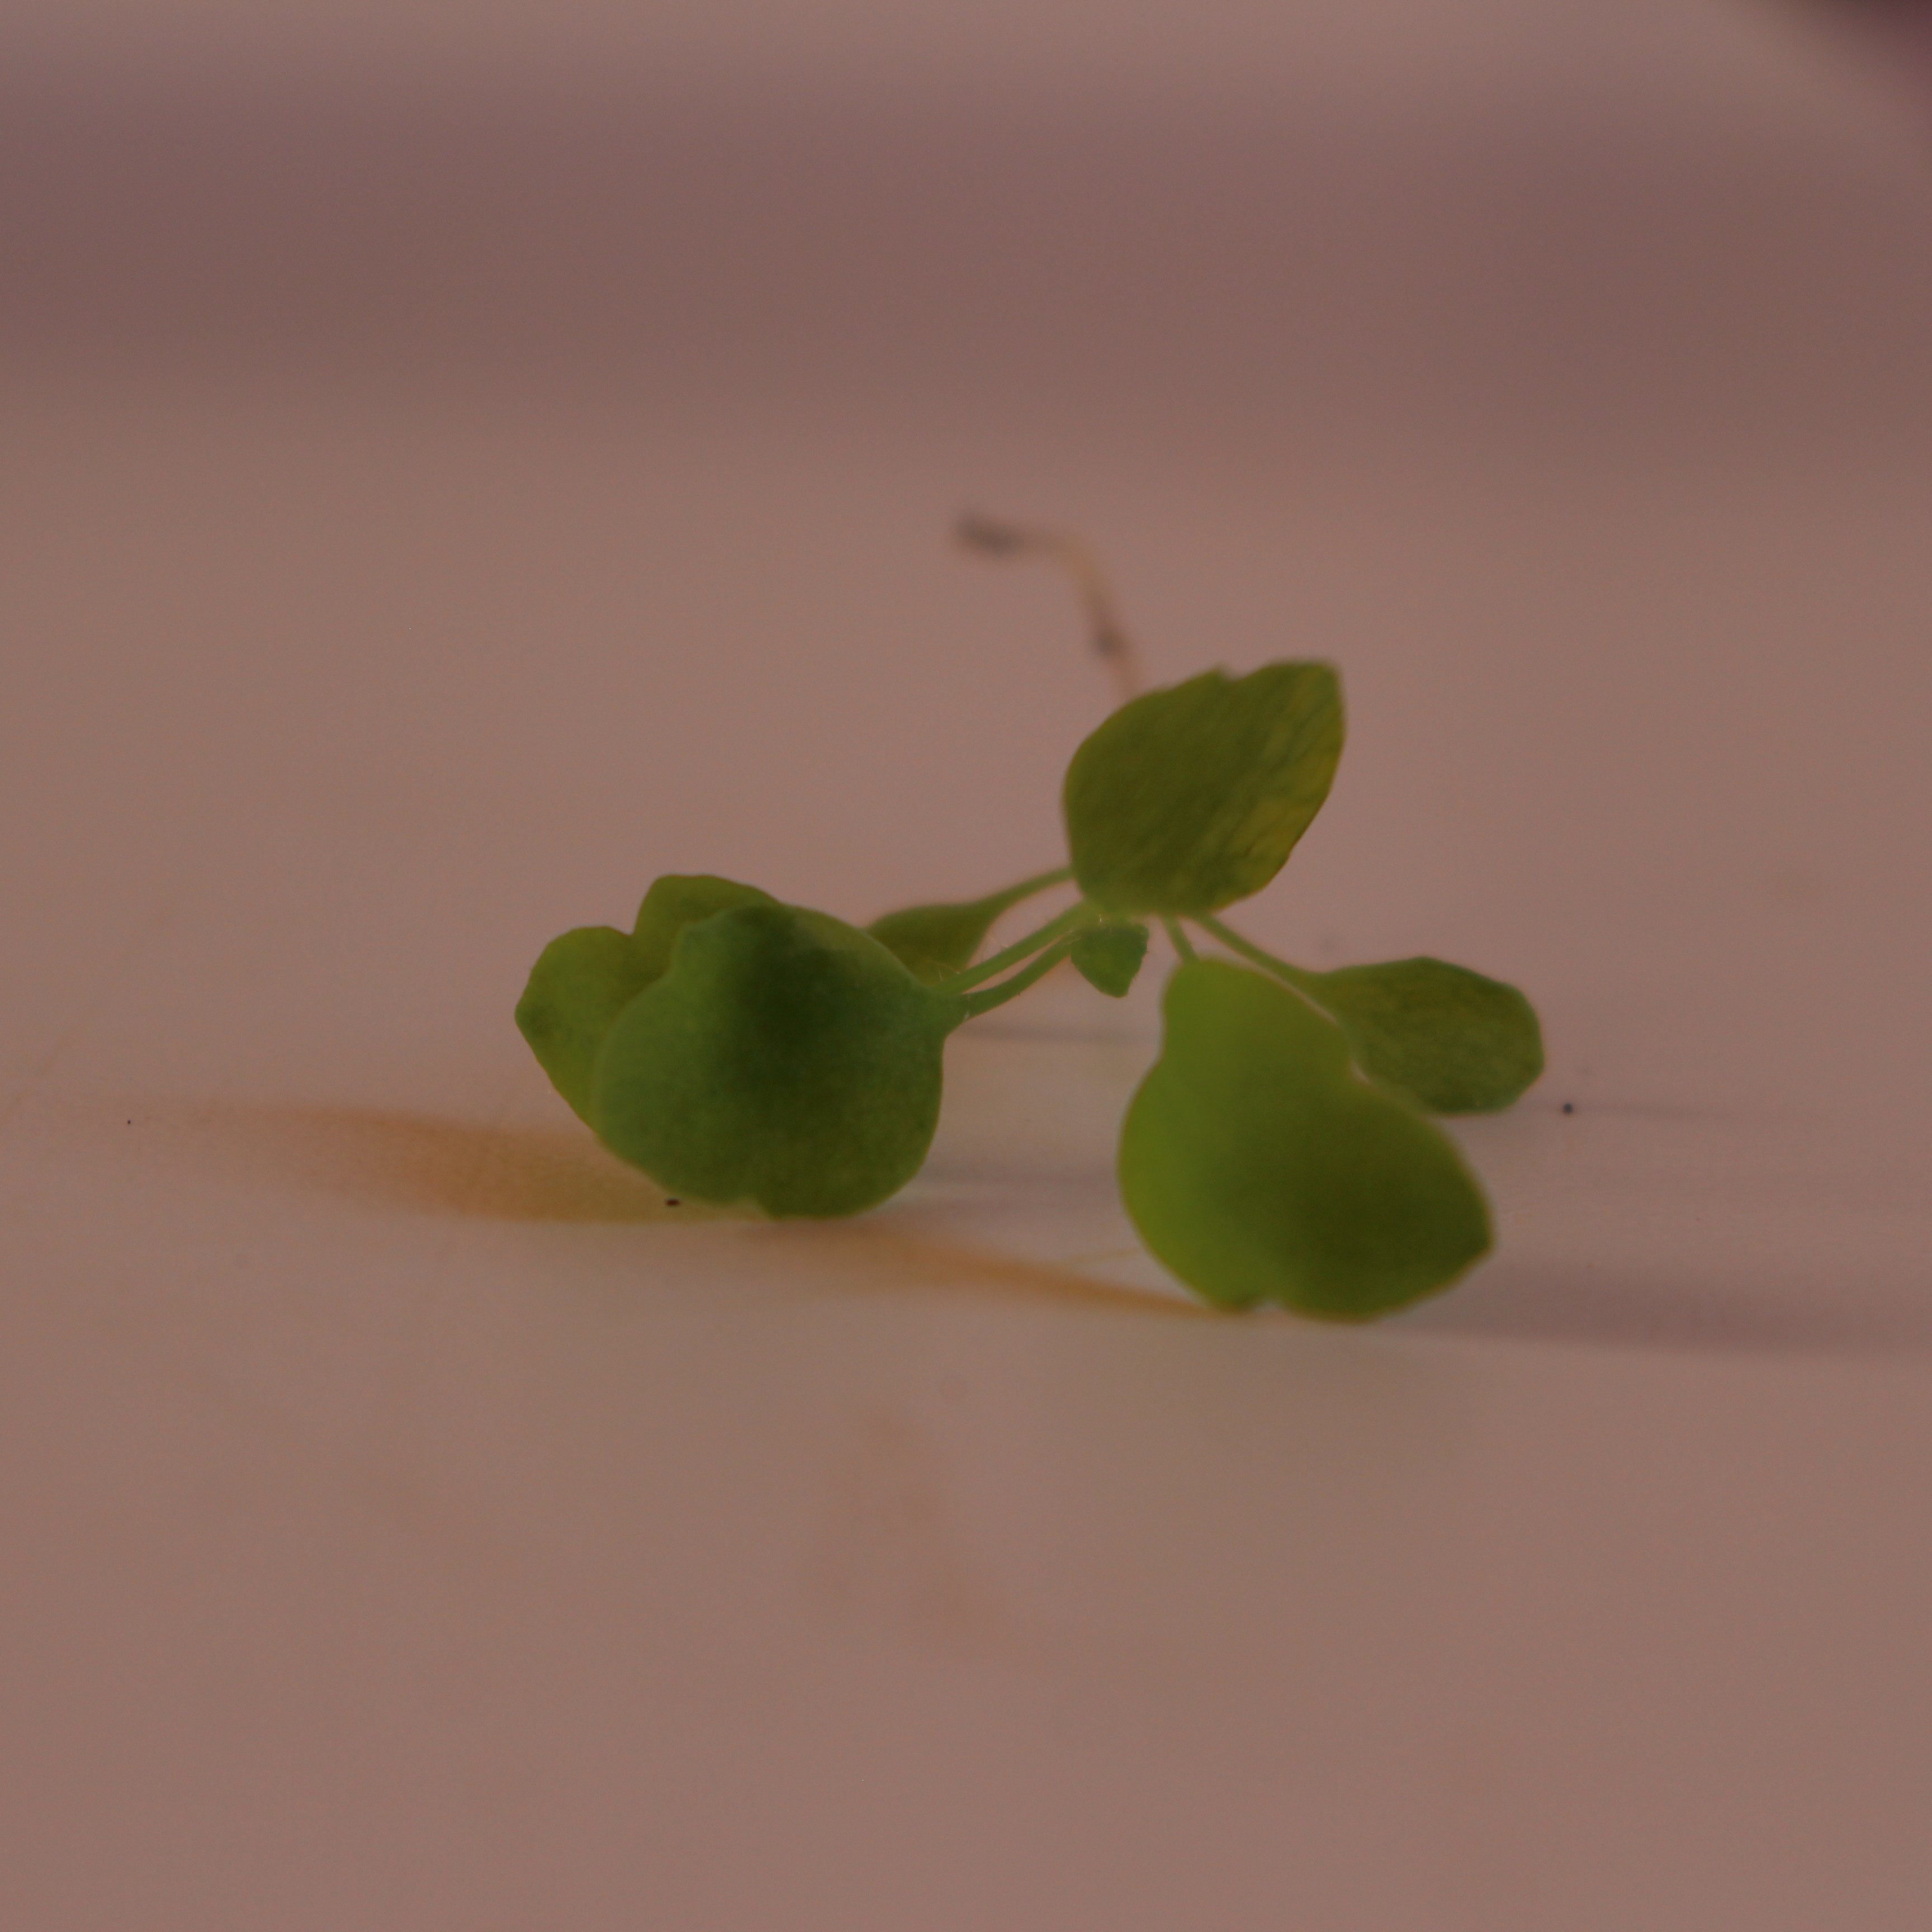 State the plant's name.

Papaver rhoeas
